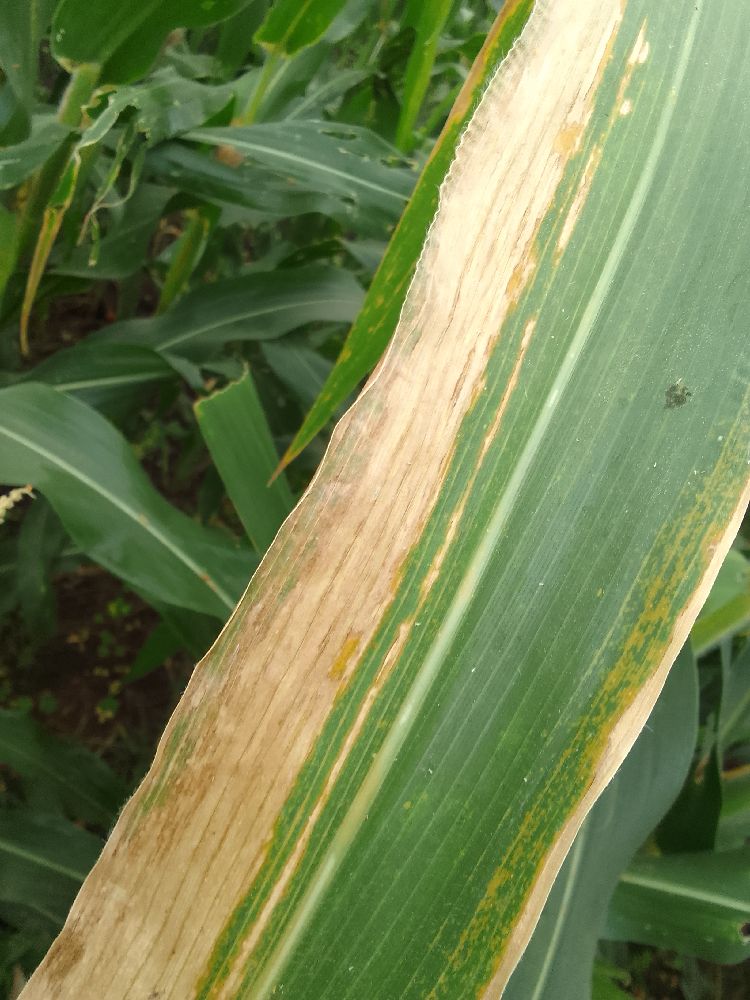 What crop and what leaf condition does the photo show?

maize, maize lethal necrosis
